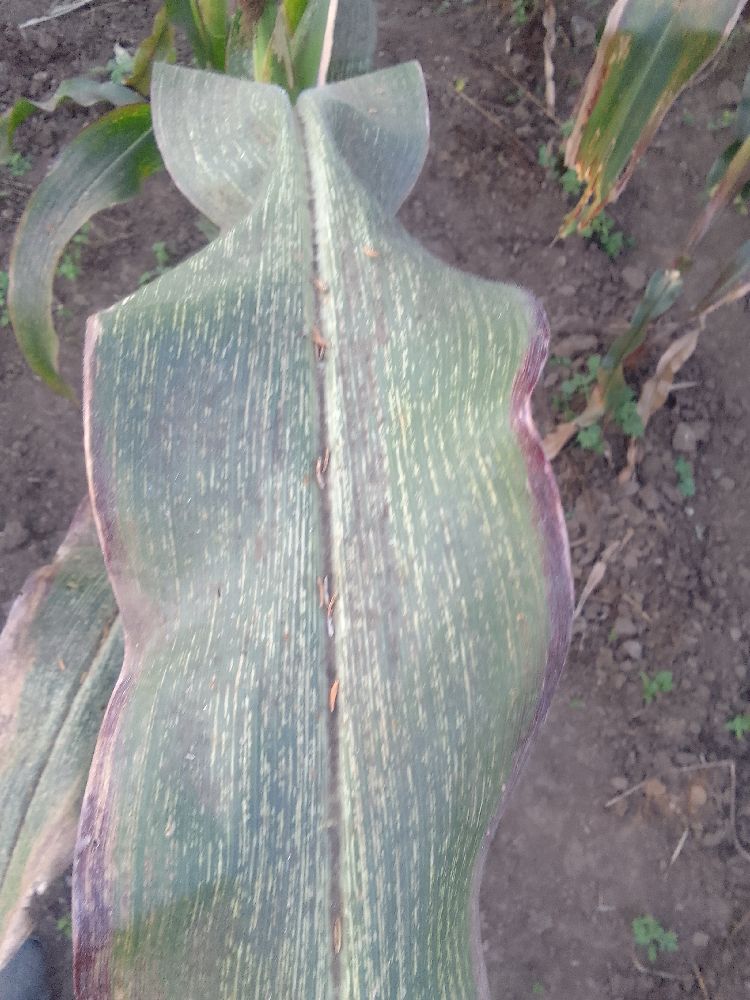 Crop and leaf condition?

maize, maize streak virus
